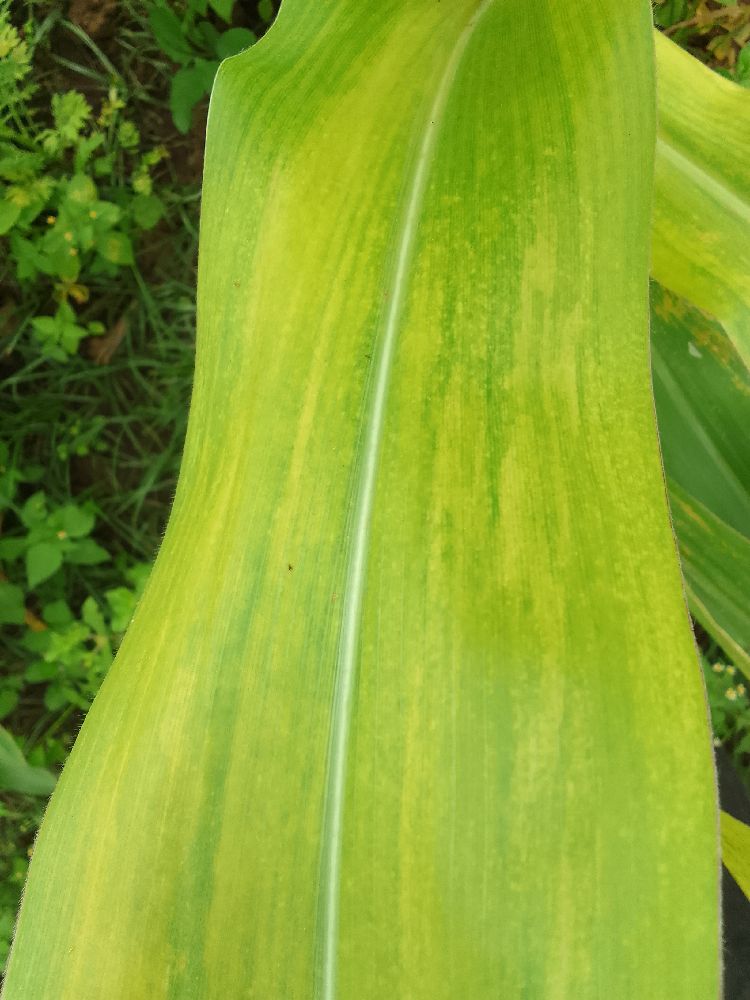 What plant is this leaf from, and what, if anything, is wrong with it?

maize, maize lethal necrosis
